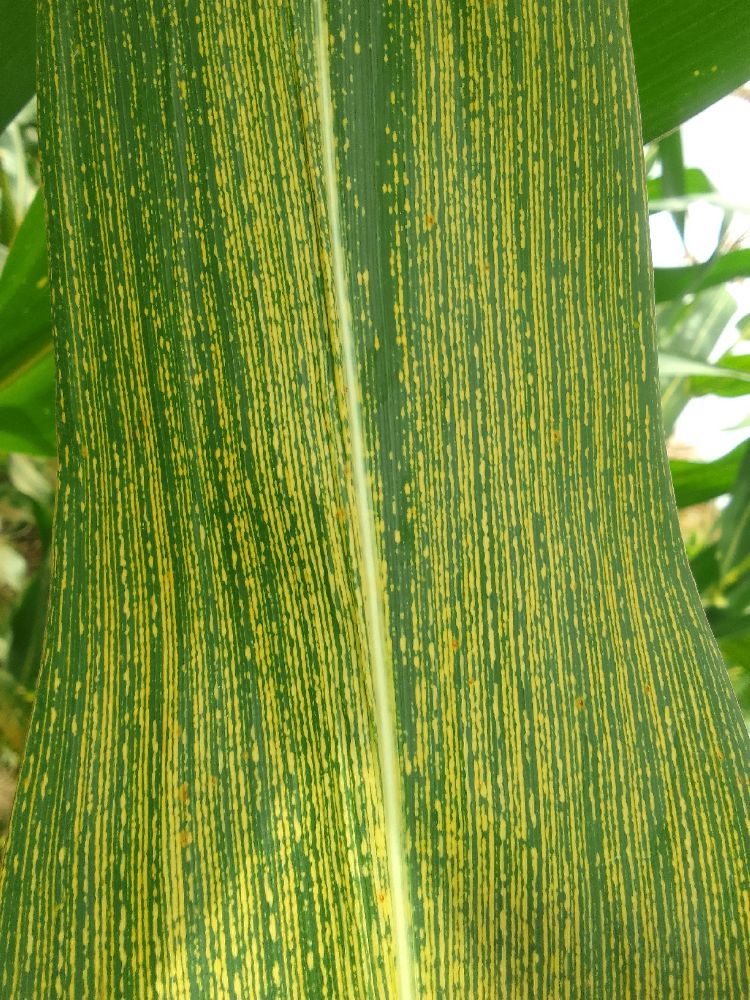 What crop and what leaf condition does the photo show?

maize, maize streak virus
